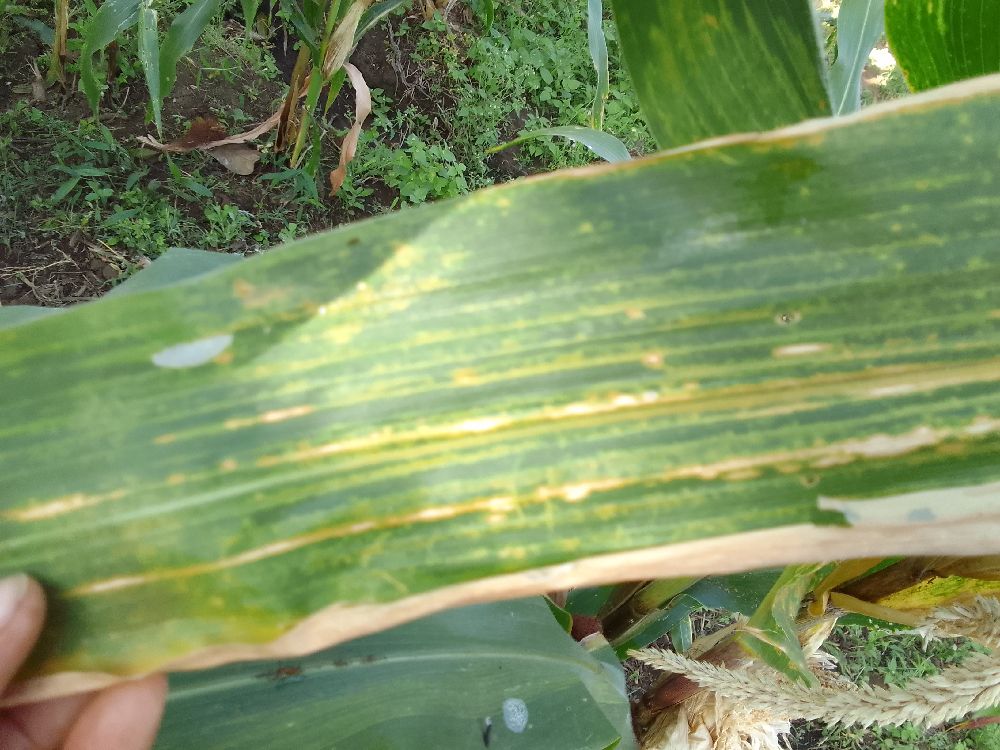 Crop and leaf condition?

maize, maize lethal necrosis
